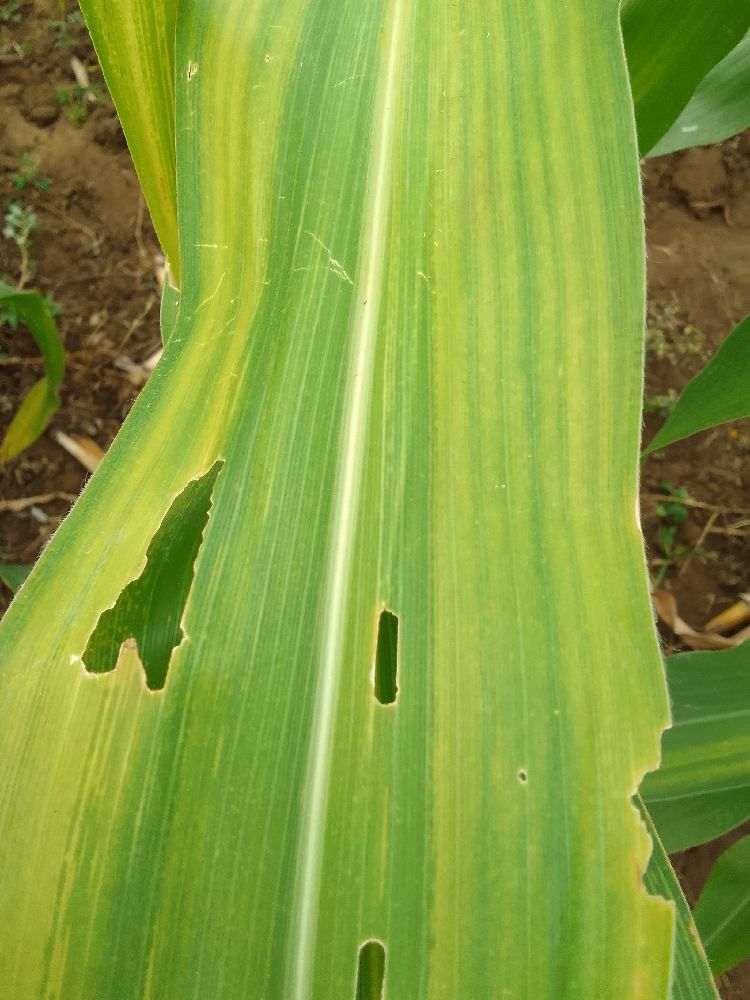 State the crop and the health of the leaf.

maize, maize lethal necrosis
